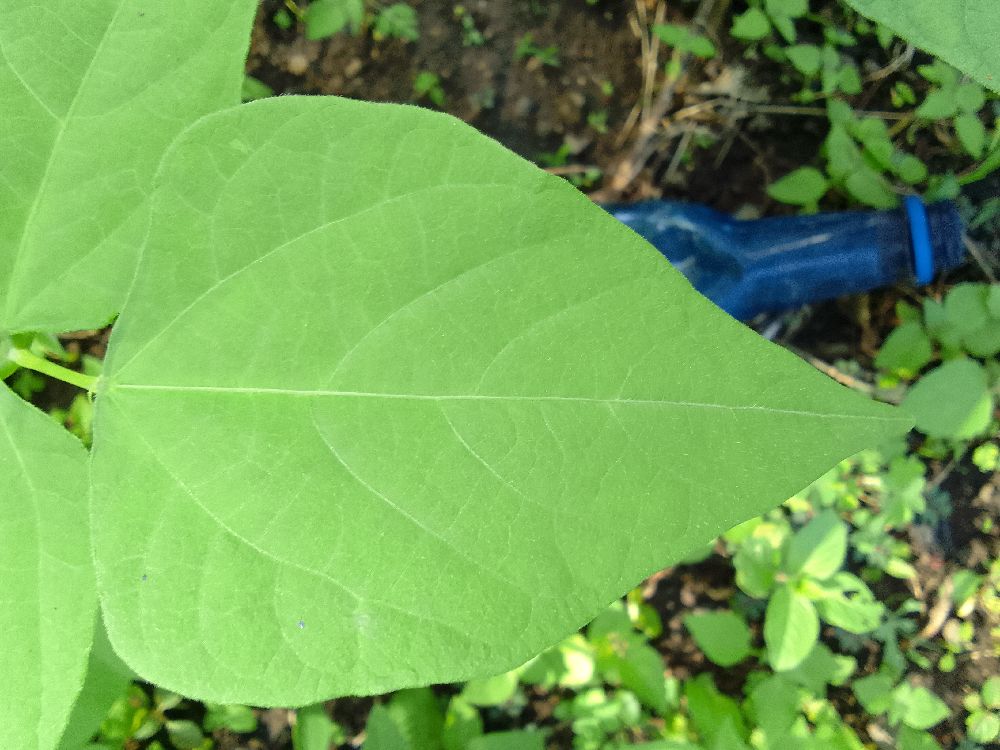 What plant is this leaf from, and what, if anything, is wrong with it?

common bean, healthy
